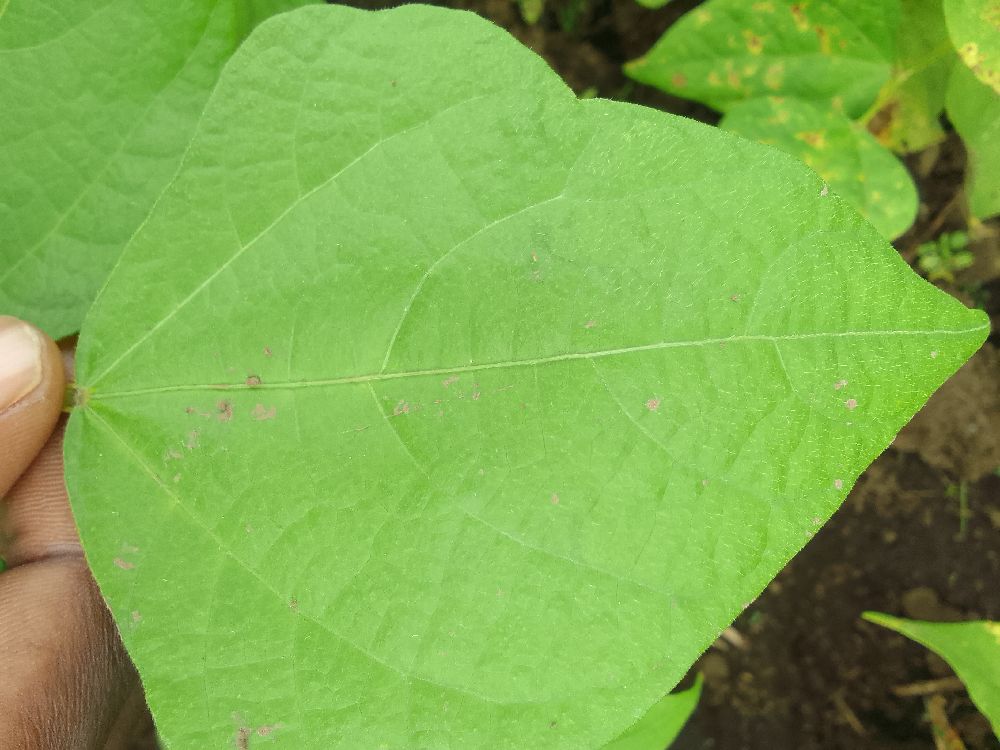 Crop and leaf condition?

common bean, healthy
